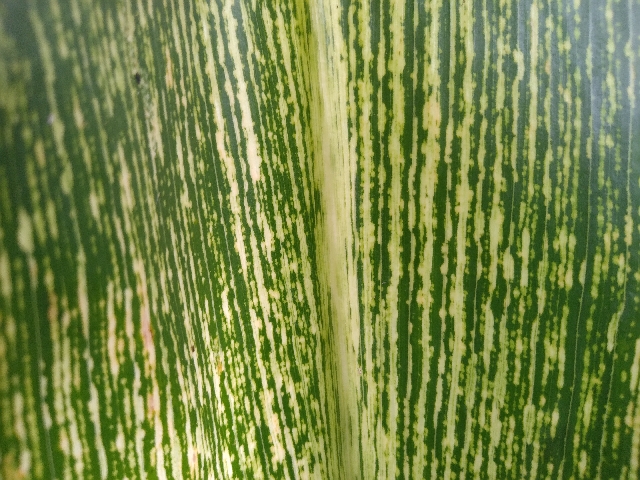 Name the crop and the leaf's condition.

maize, maize streak virus
